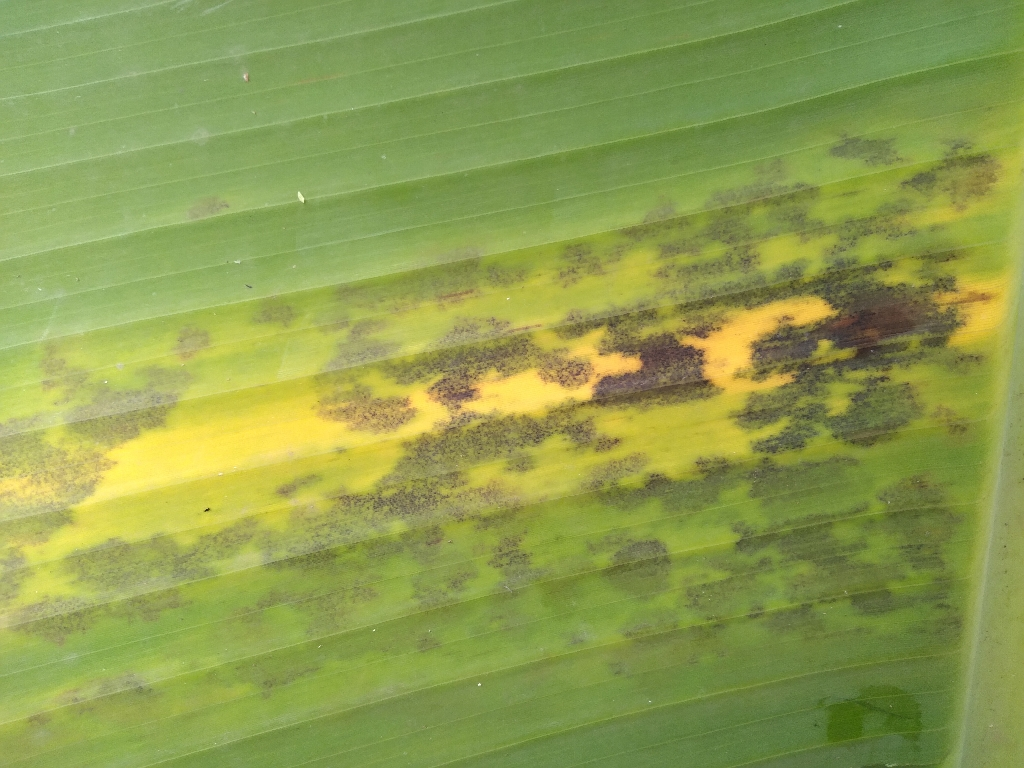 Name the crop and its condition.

banana, black sigatoka
